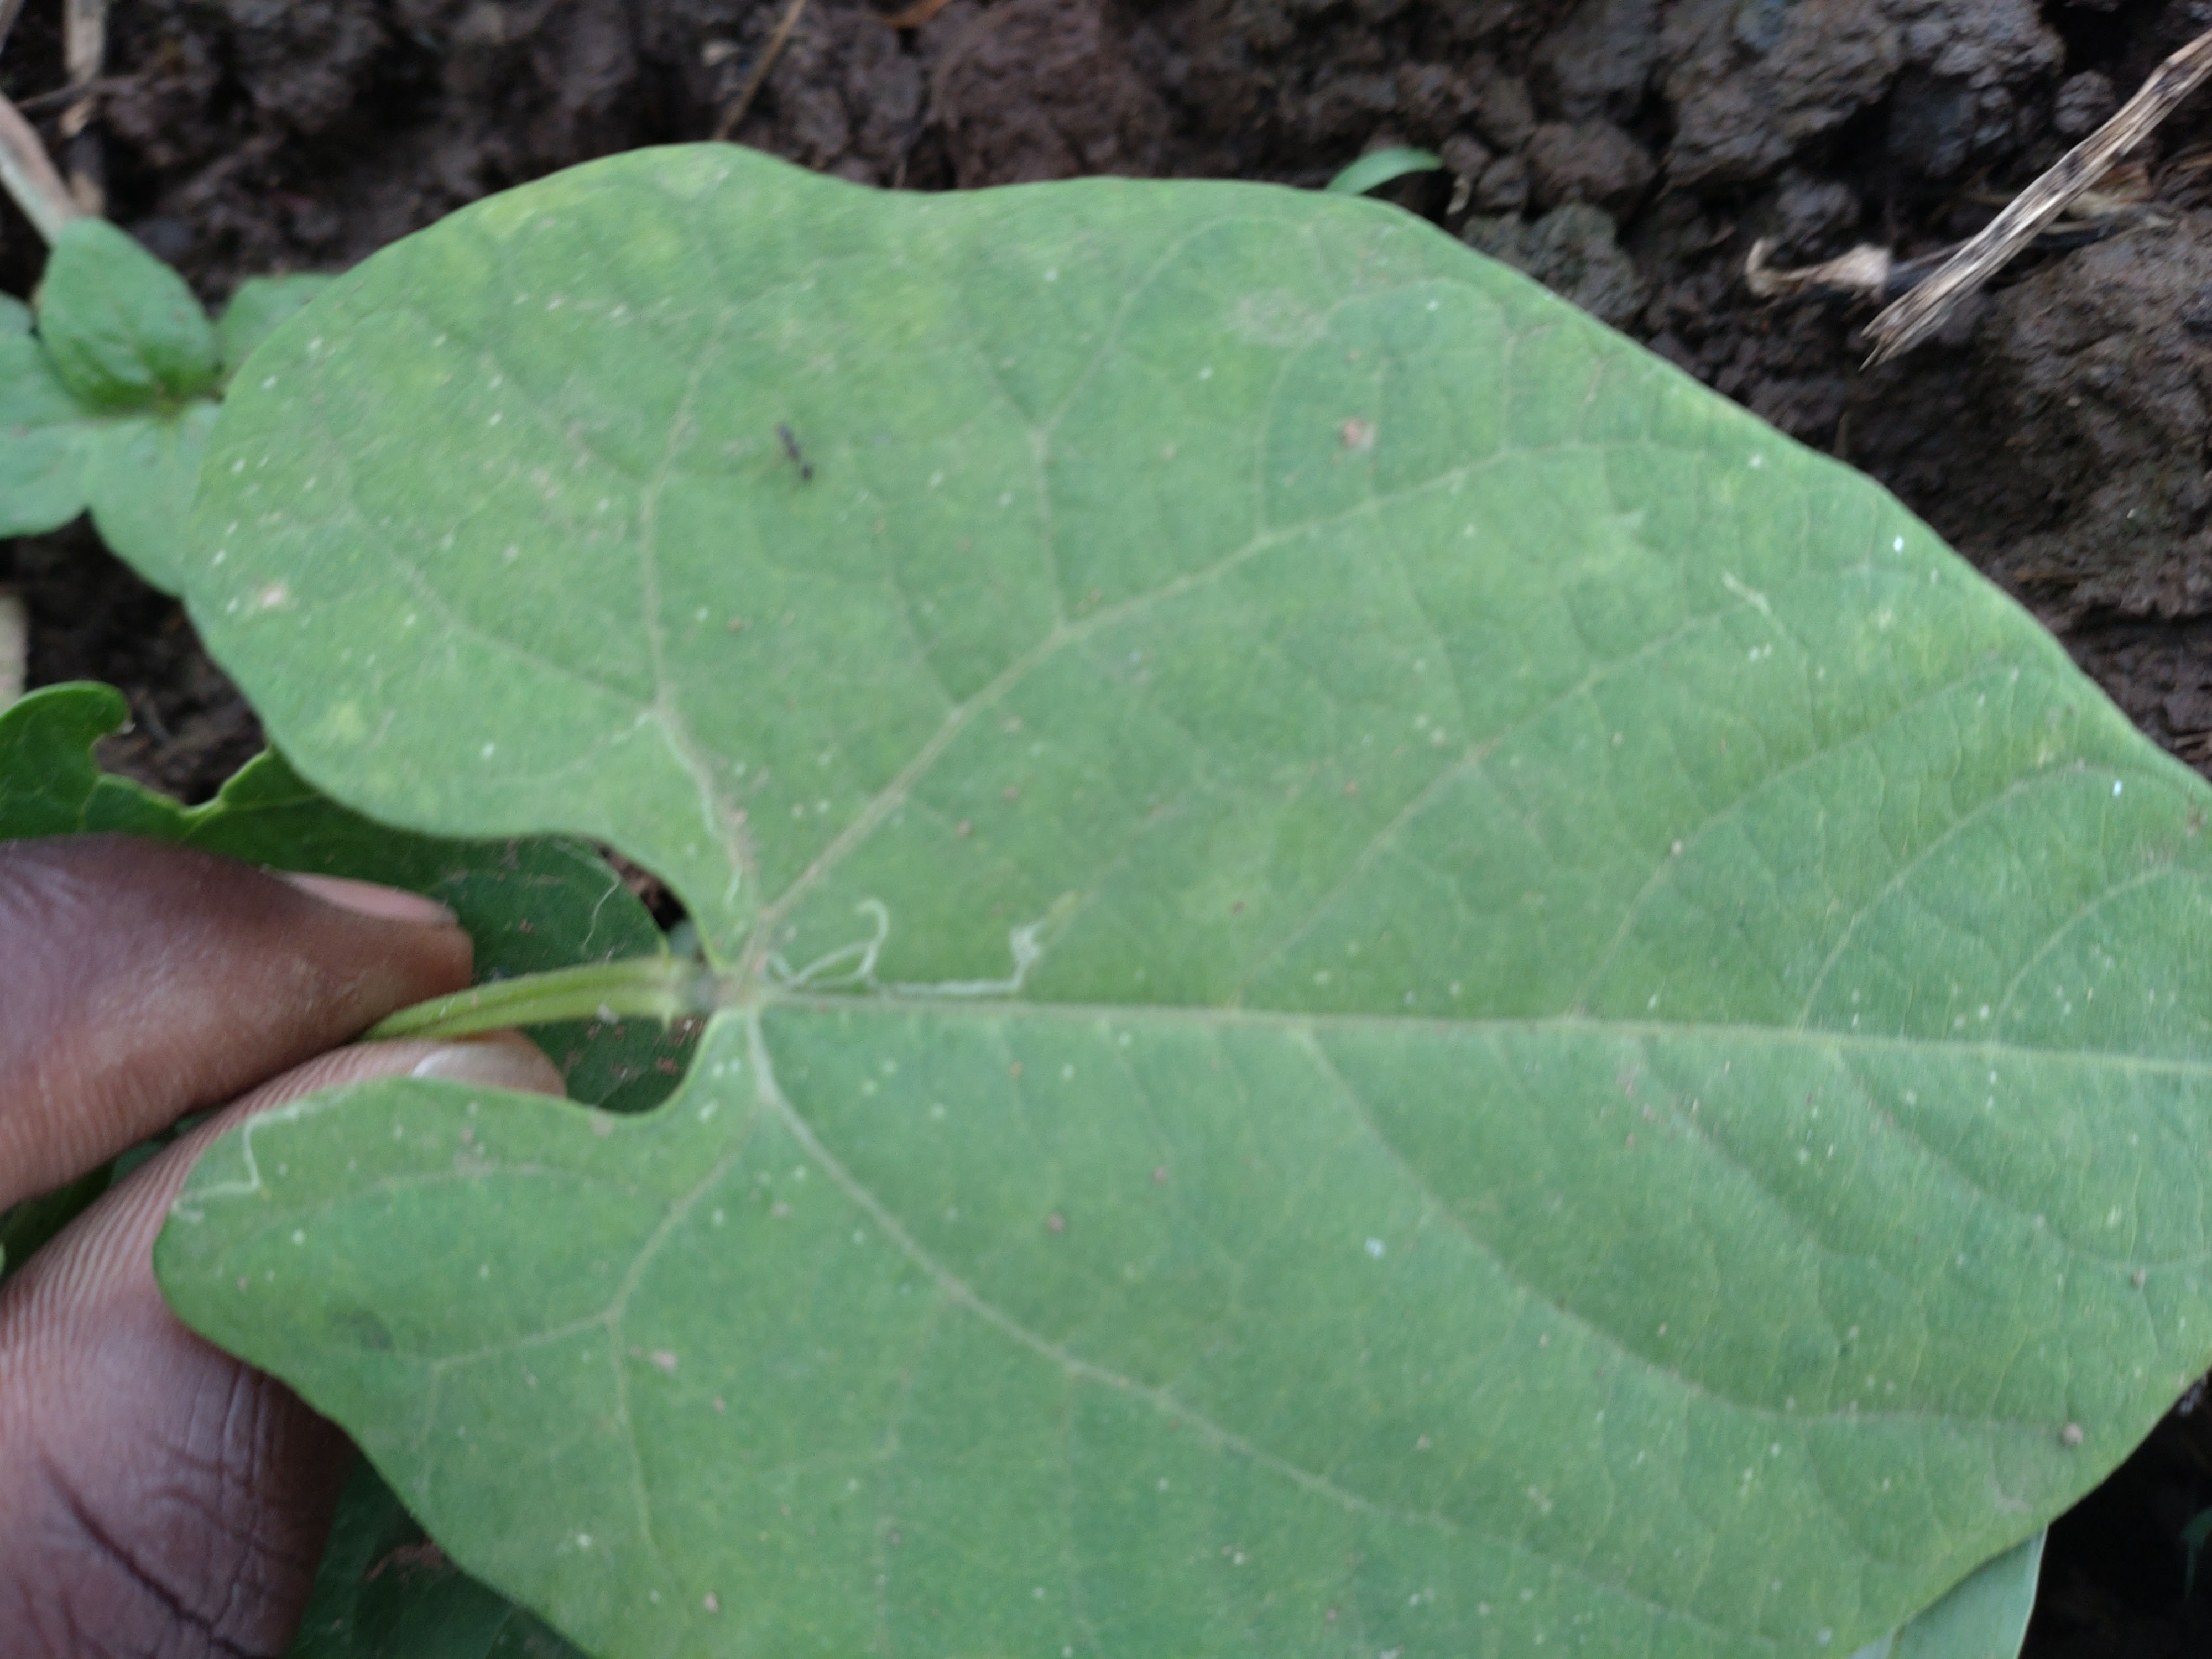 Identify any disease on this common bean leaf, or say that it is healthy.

healthy
